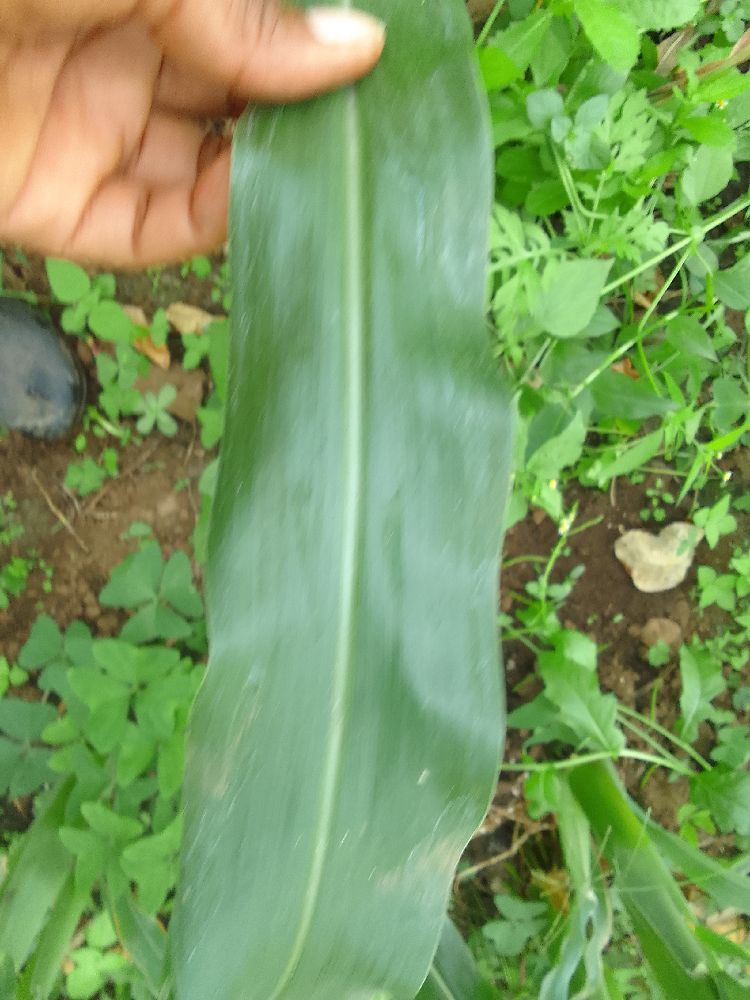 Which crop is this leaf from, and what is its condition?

maize, healthy
